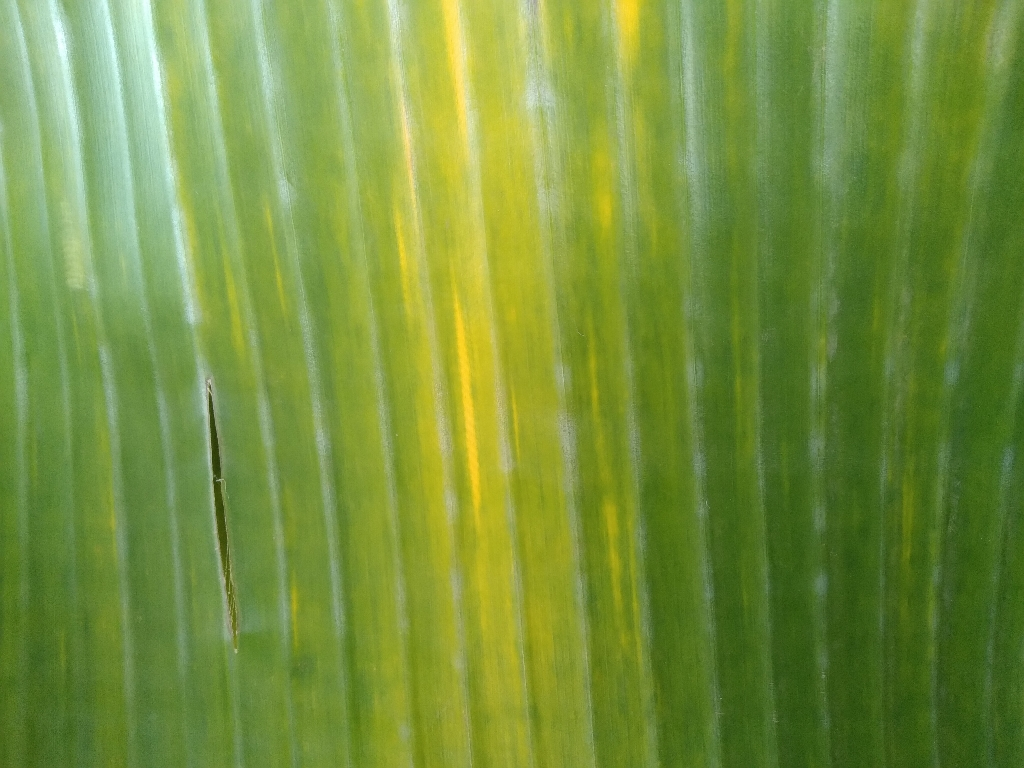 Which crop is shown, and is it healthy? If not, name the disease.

banana, fusarium wilt race 1
